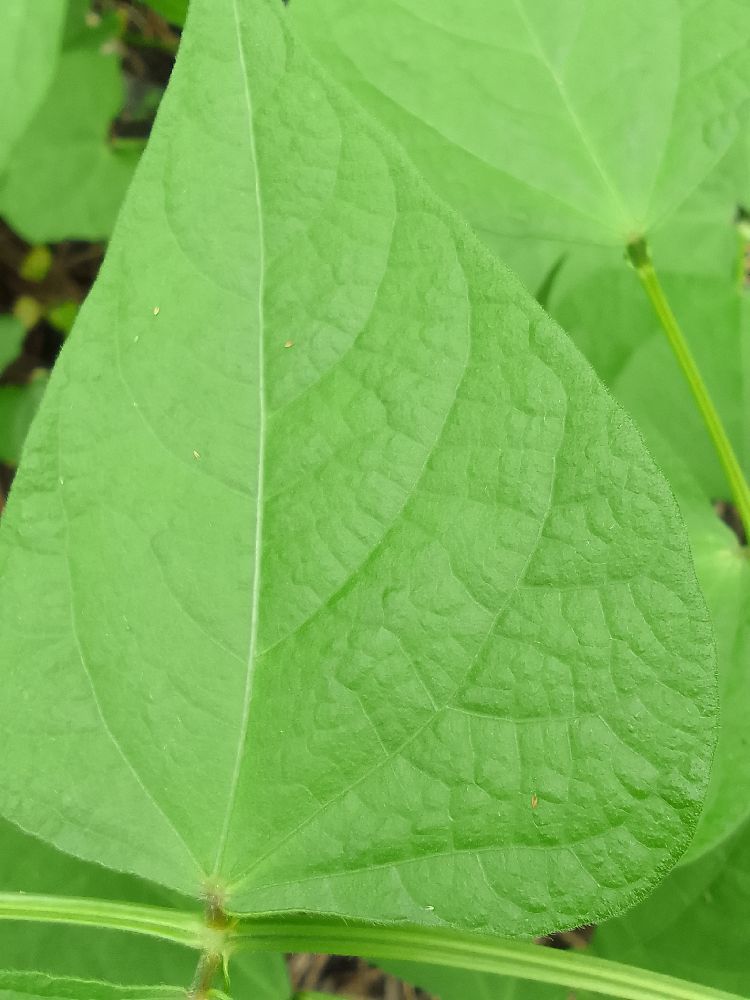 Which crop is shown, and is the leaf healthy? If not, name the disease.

common bean, healthy
